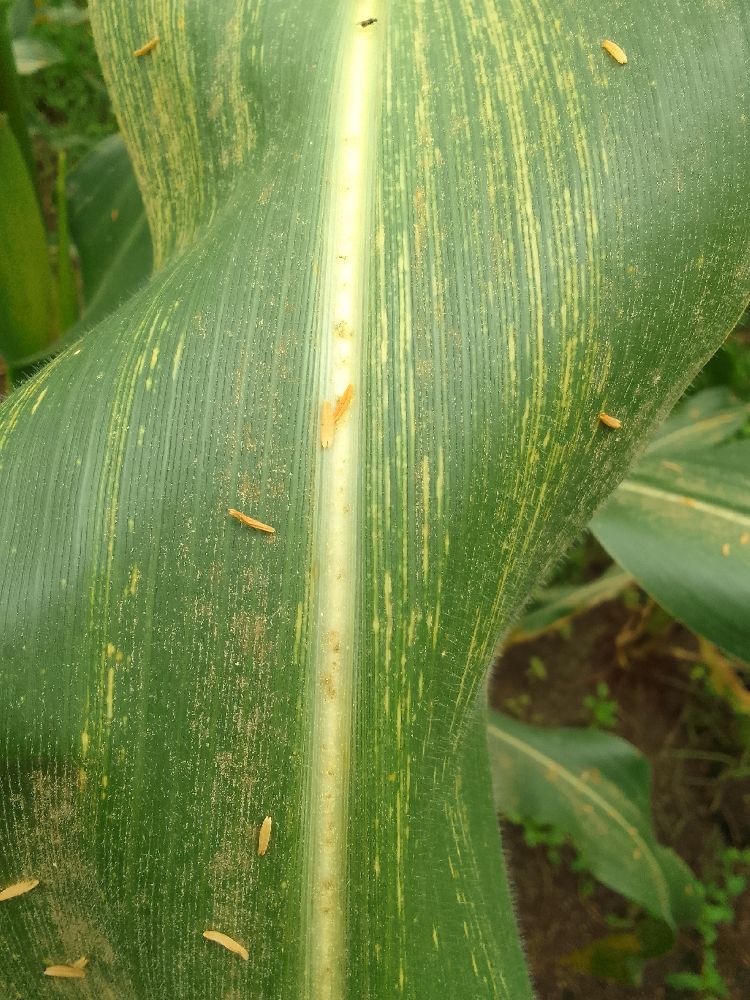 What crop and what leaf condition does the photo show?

maize, maize streak virus
